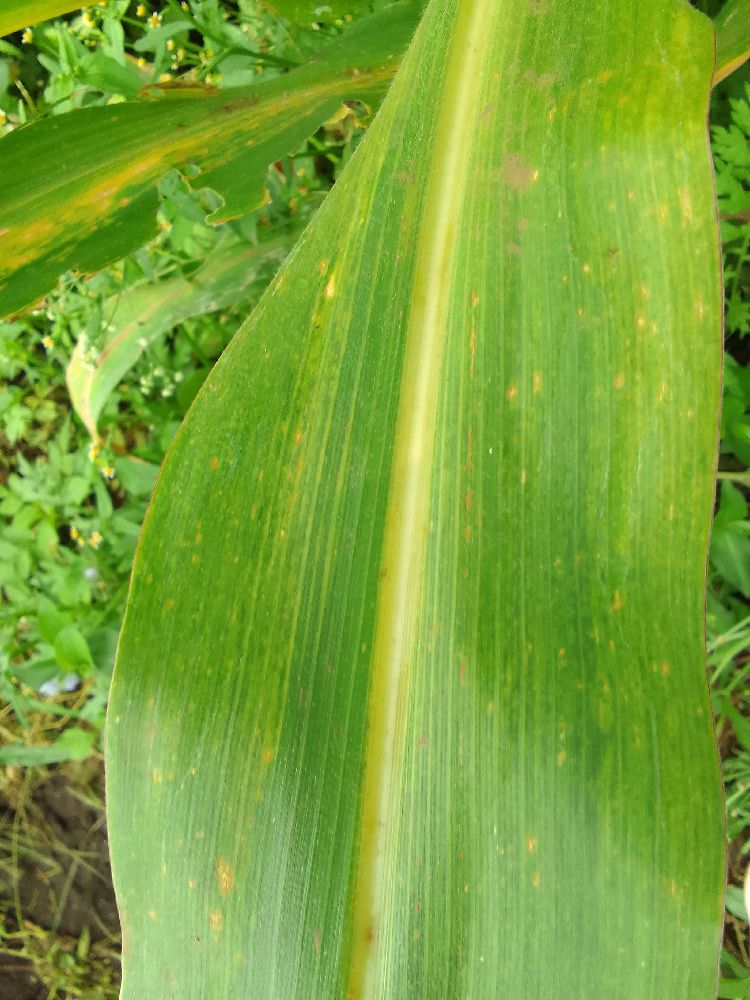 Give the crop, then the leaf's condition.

maize, maize lethal necrosis
